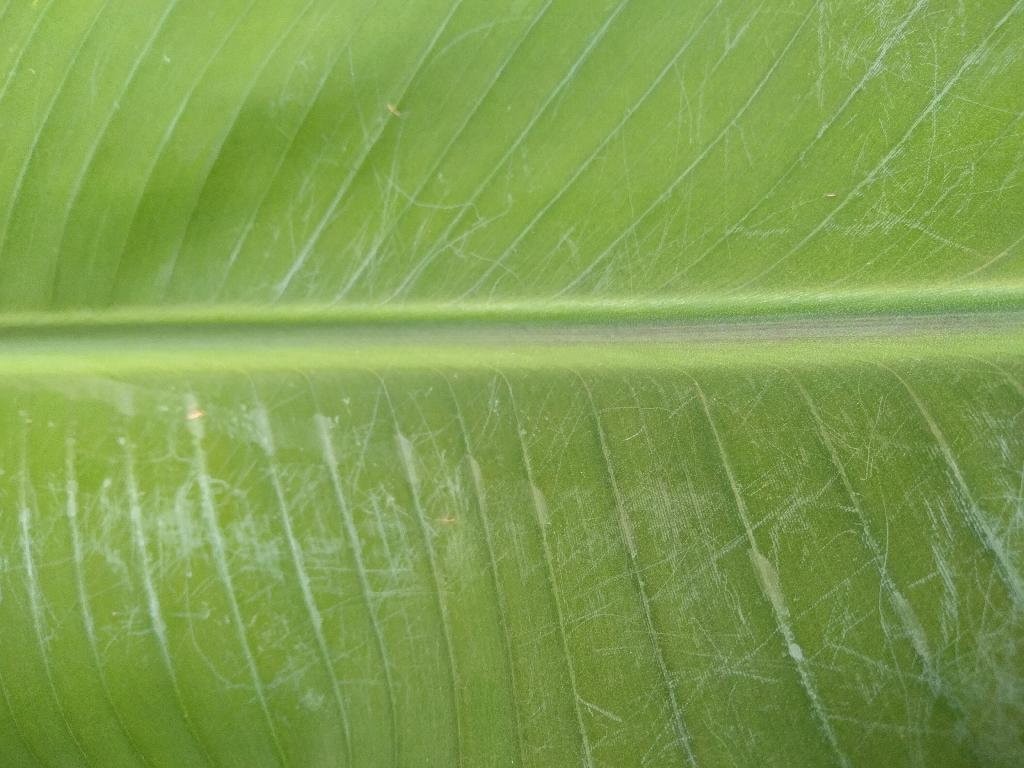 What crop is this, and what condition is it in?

banana, healthy
